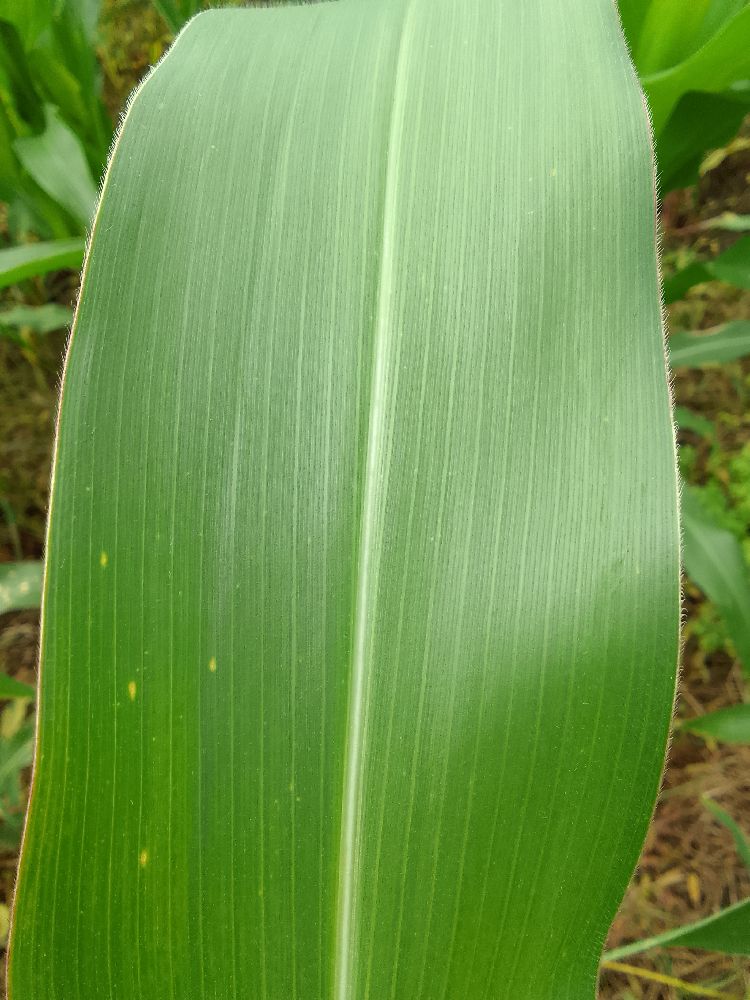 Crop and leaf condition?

maize, healthy
